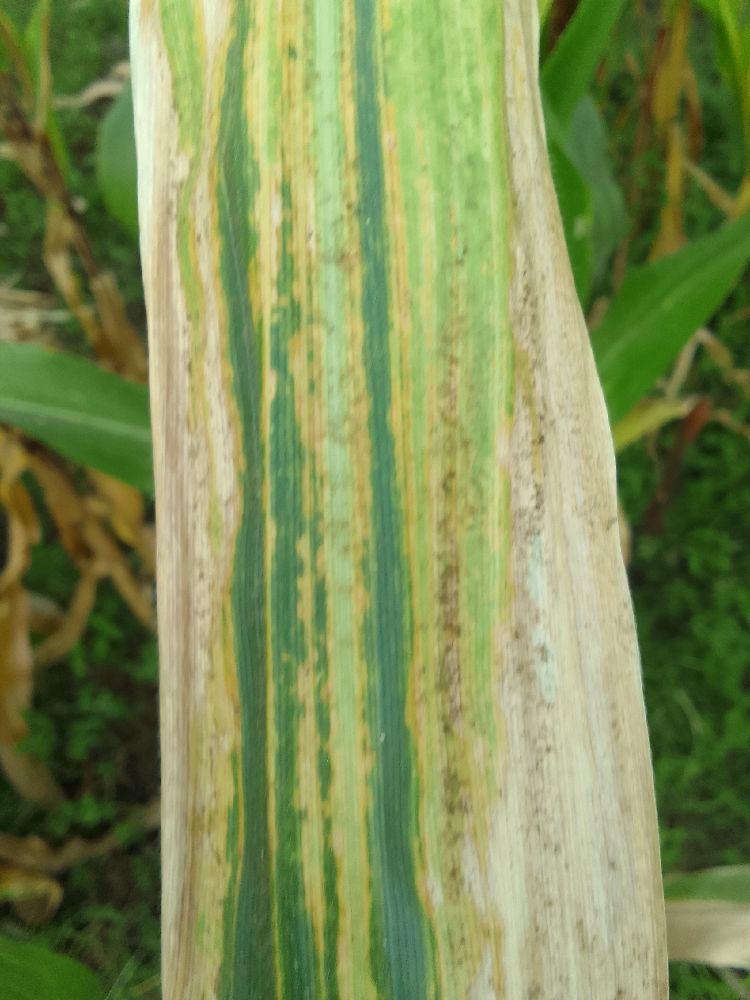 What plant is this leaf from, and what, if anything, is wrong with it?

maize, maize lethal necrosis
